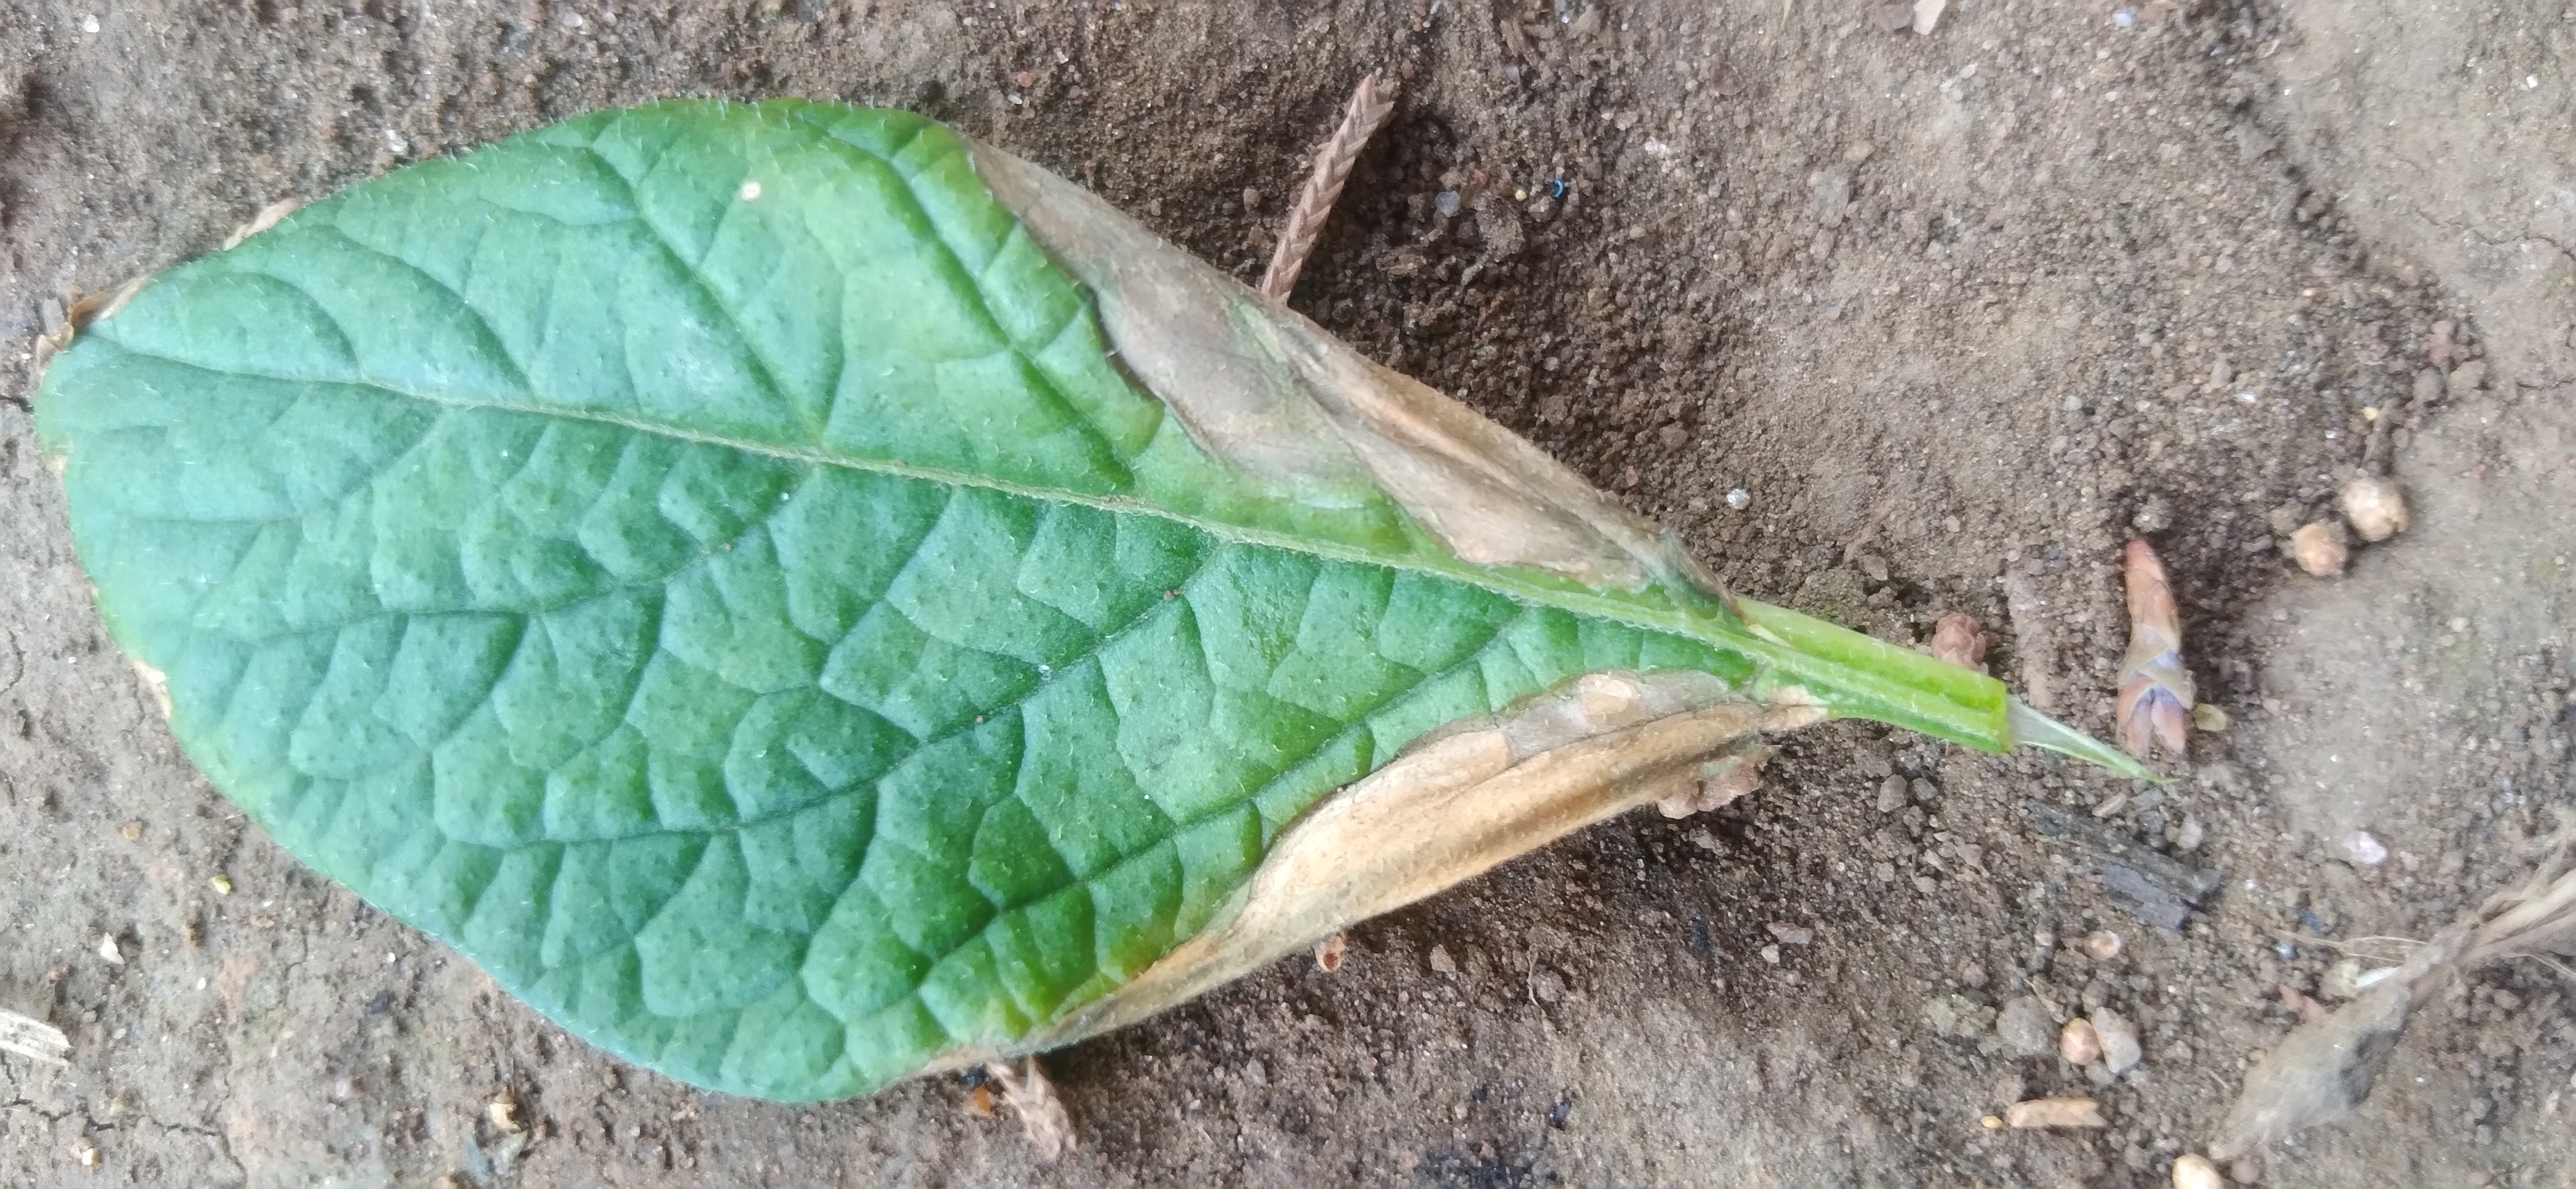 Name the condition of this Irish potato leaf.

early blight
